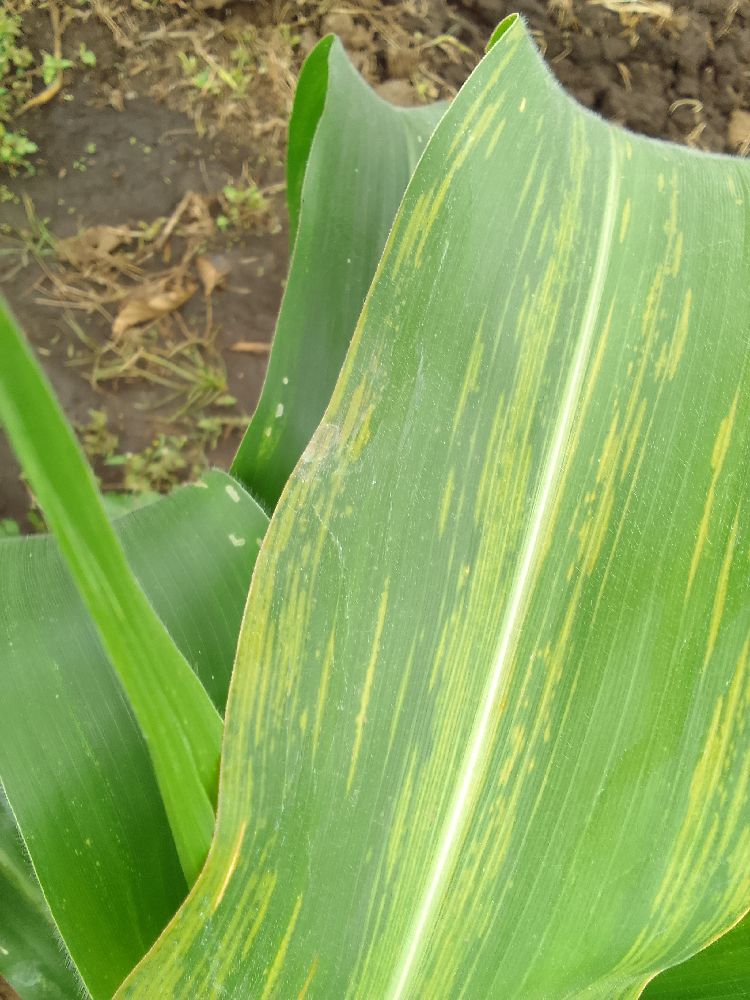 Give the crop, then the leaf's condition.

maize, maize lethal necrosis
